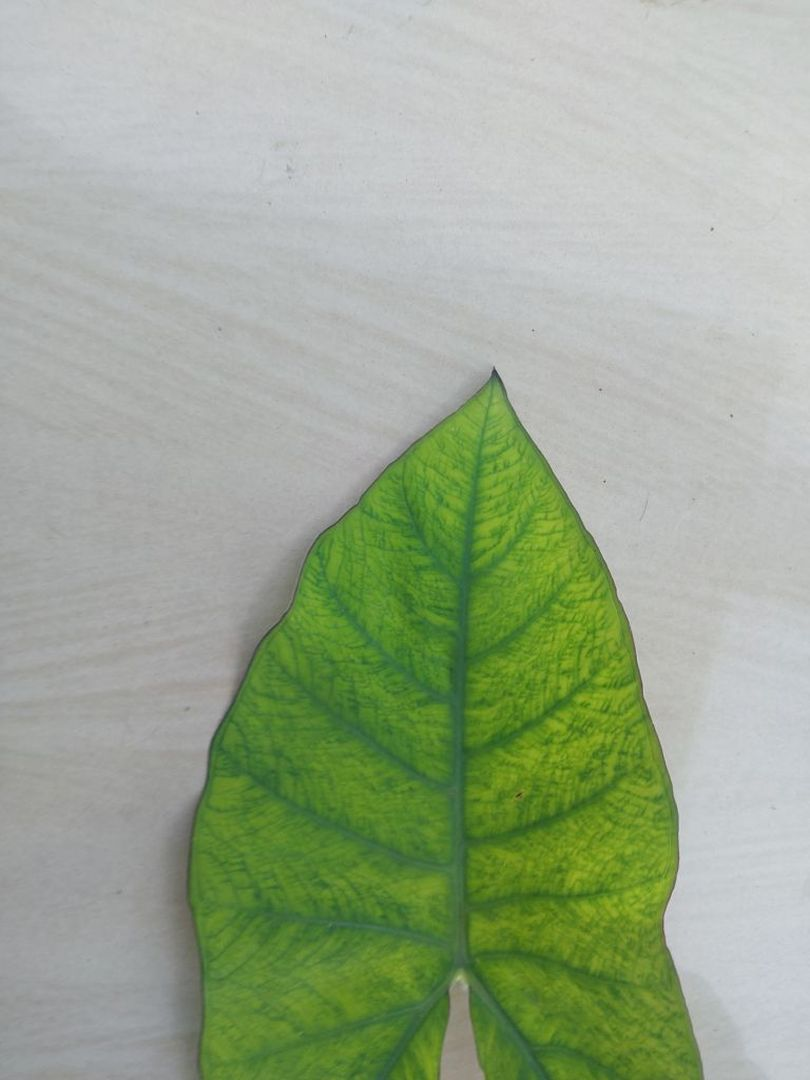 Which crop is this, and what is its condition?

taro, mosaic
